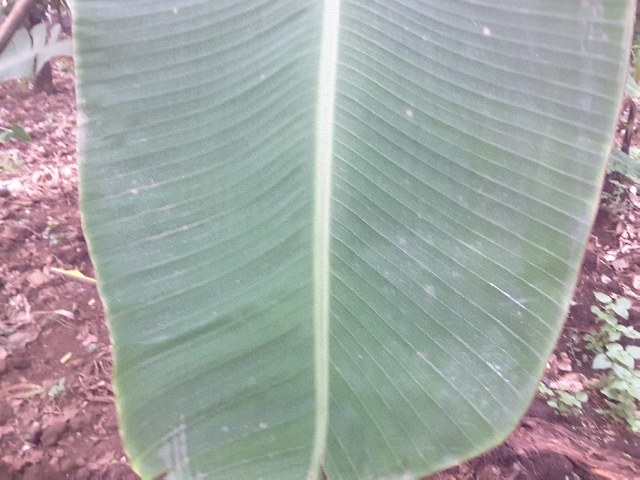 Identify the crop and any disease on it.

banana, healthy
